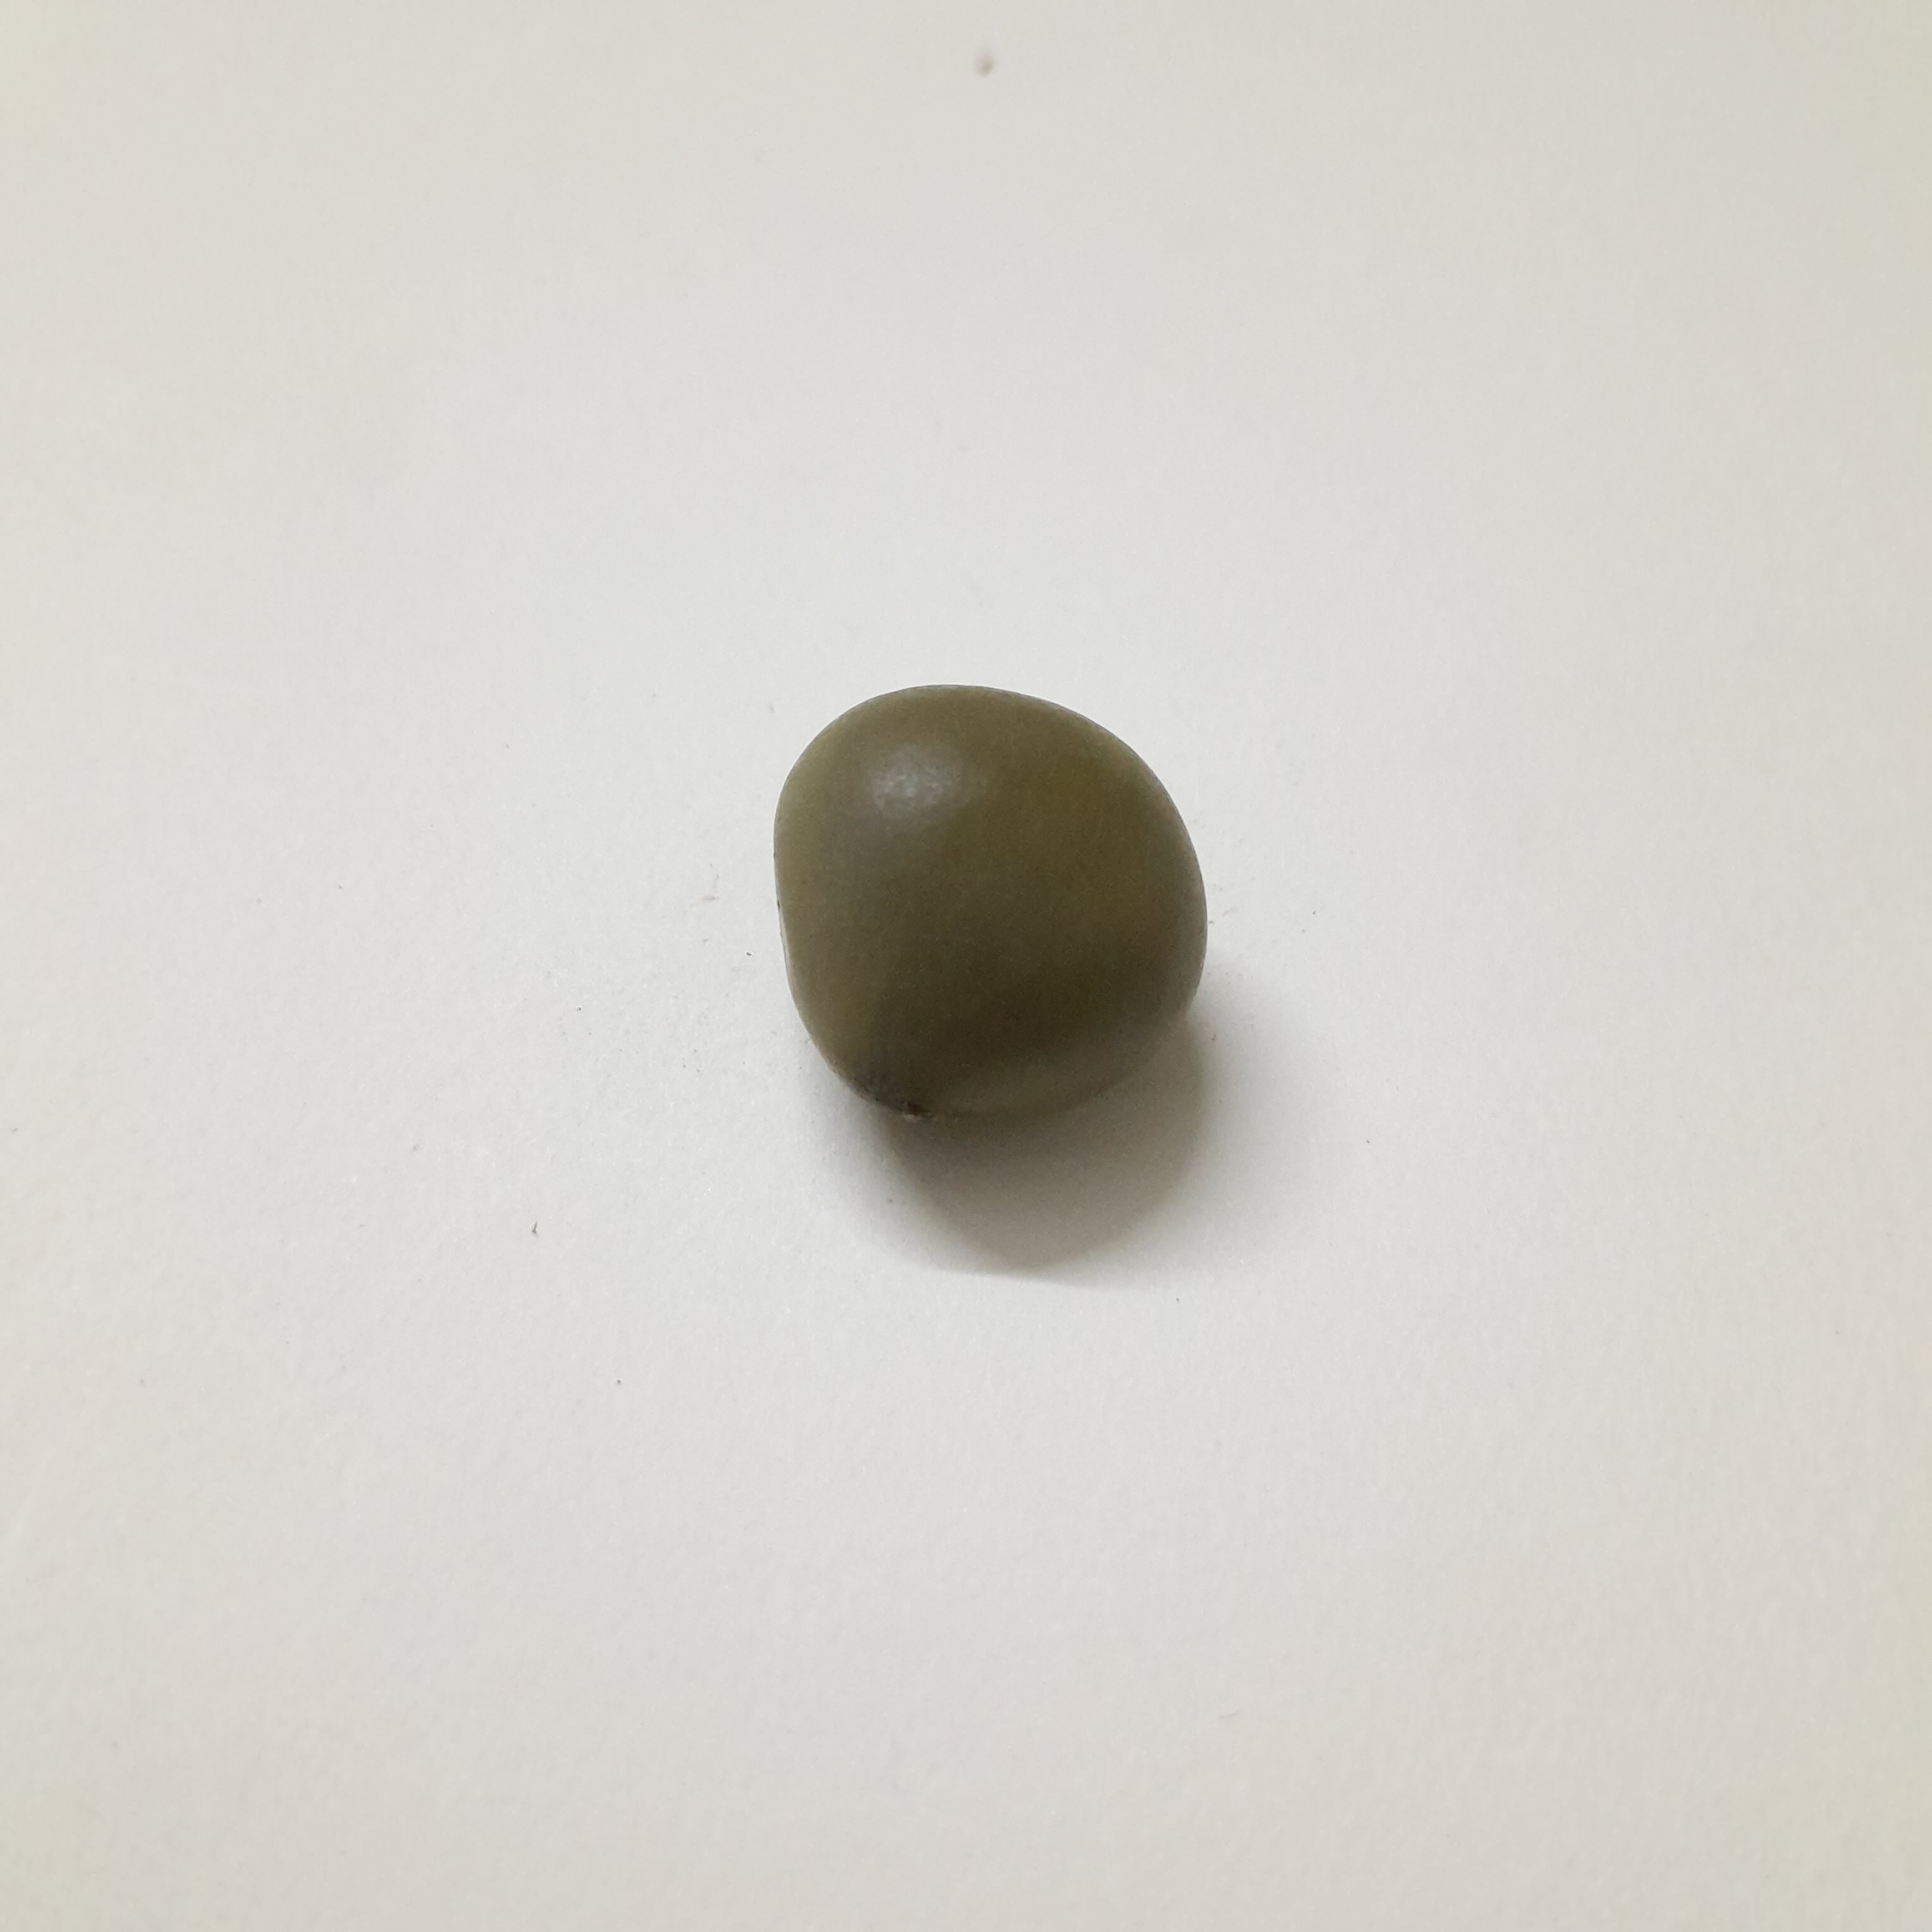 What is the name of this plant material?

sagargota
